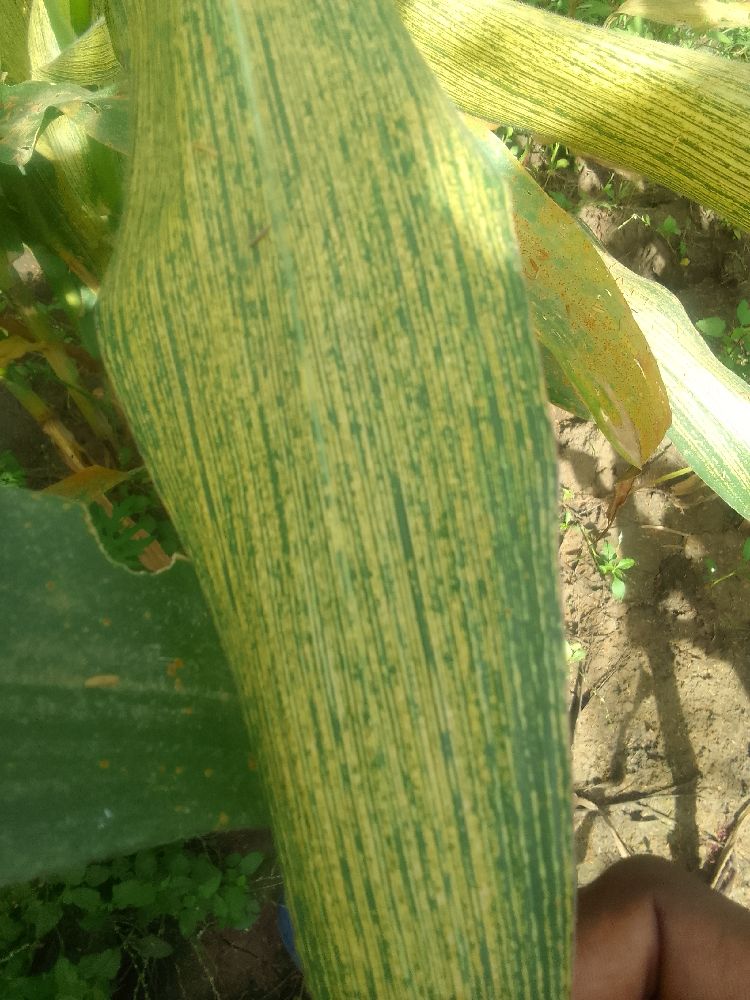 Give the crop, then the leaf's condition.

maize, maize streak virus
